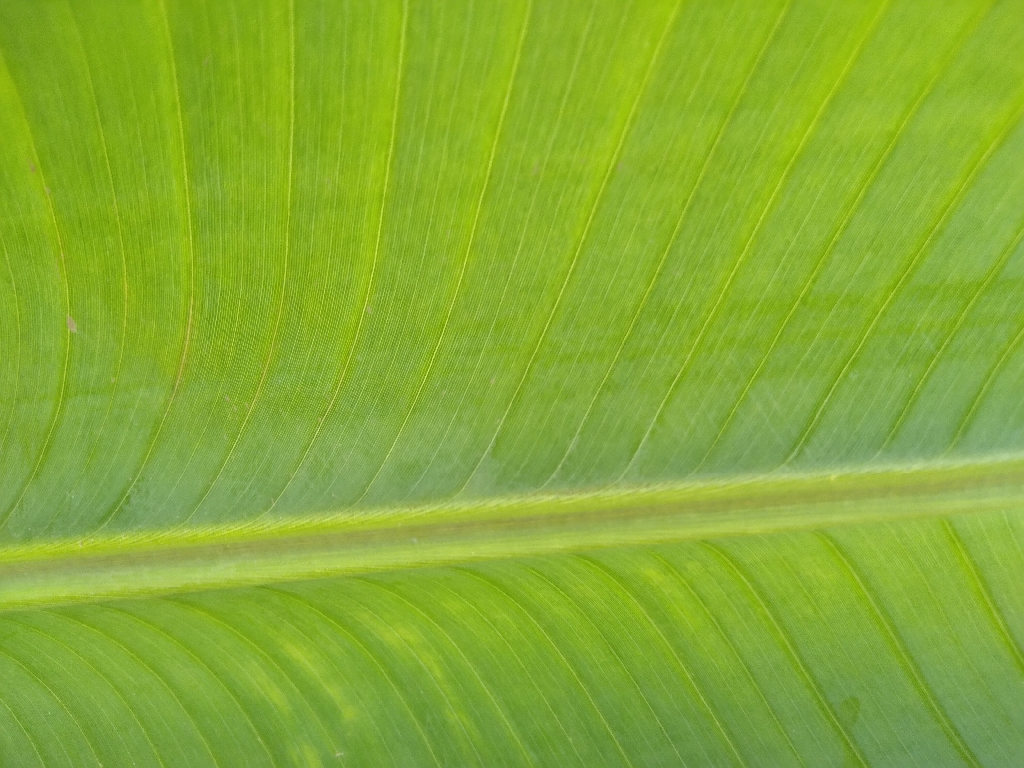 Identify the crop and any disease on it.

banana, healthy
